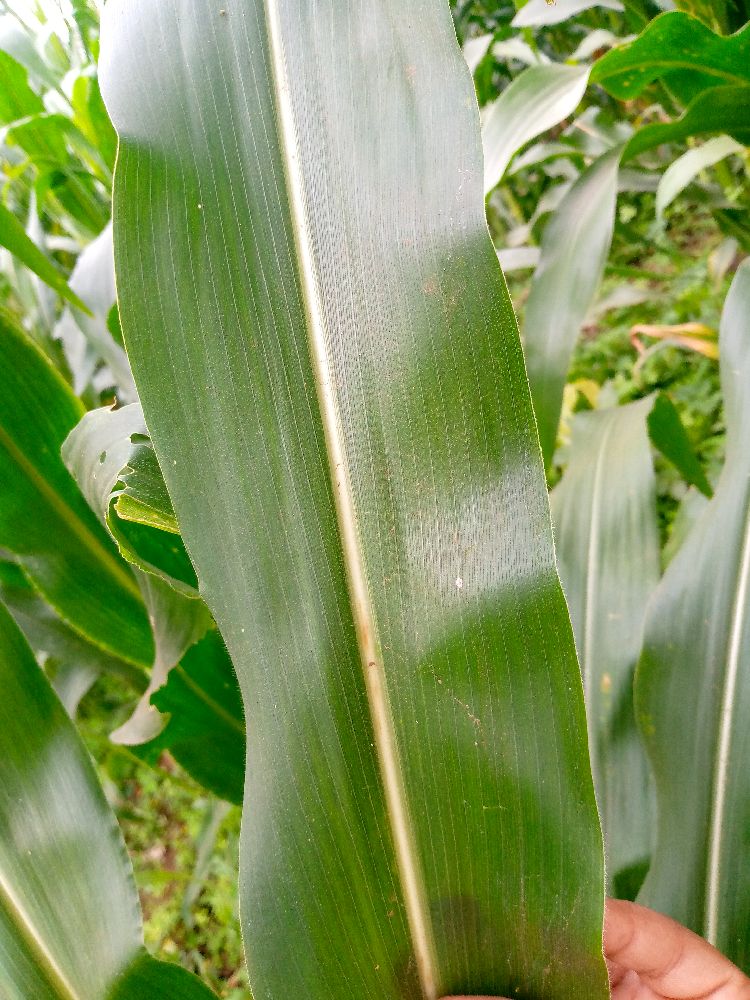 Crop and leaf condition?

maize, healthy
